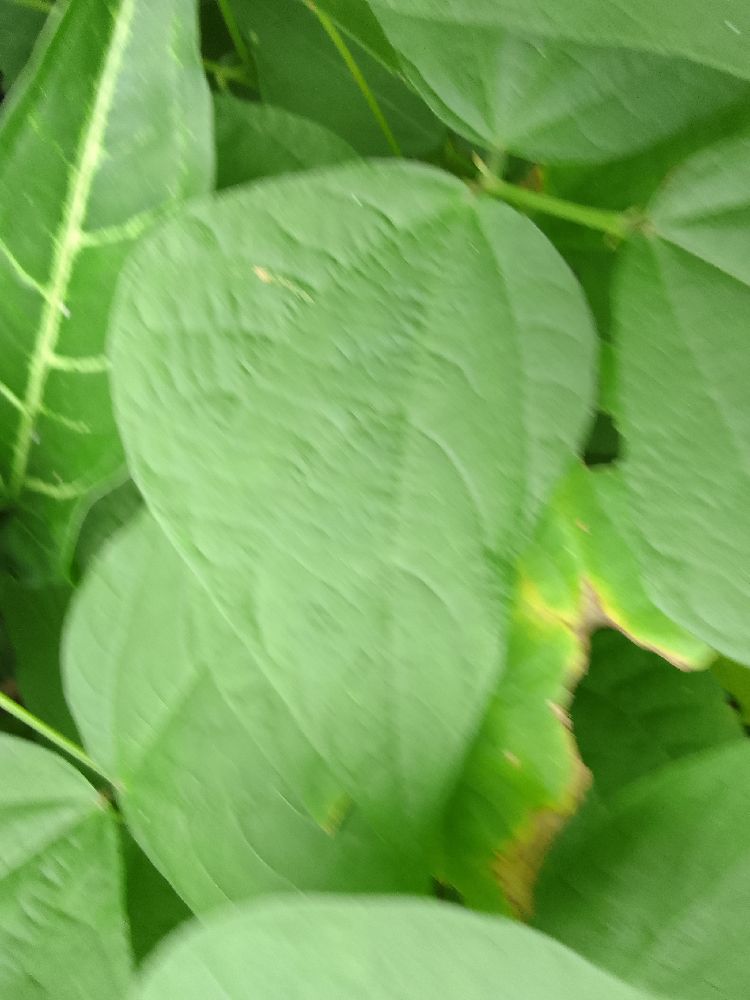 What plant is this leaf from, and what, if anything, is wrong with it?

common bean, healthy
